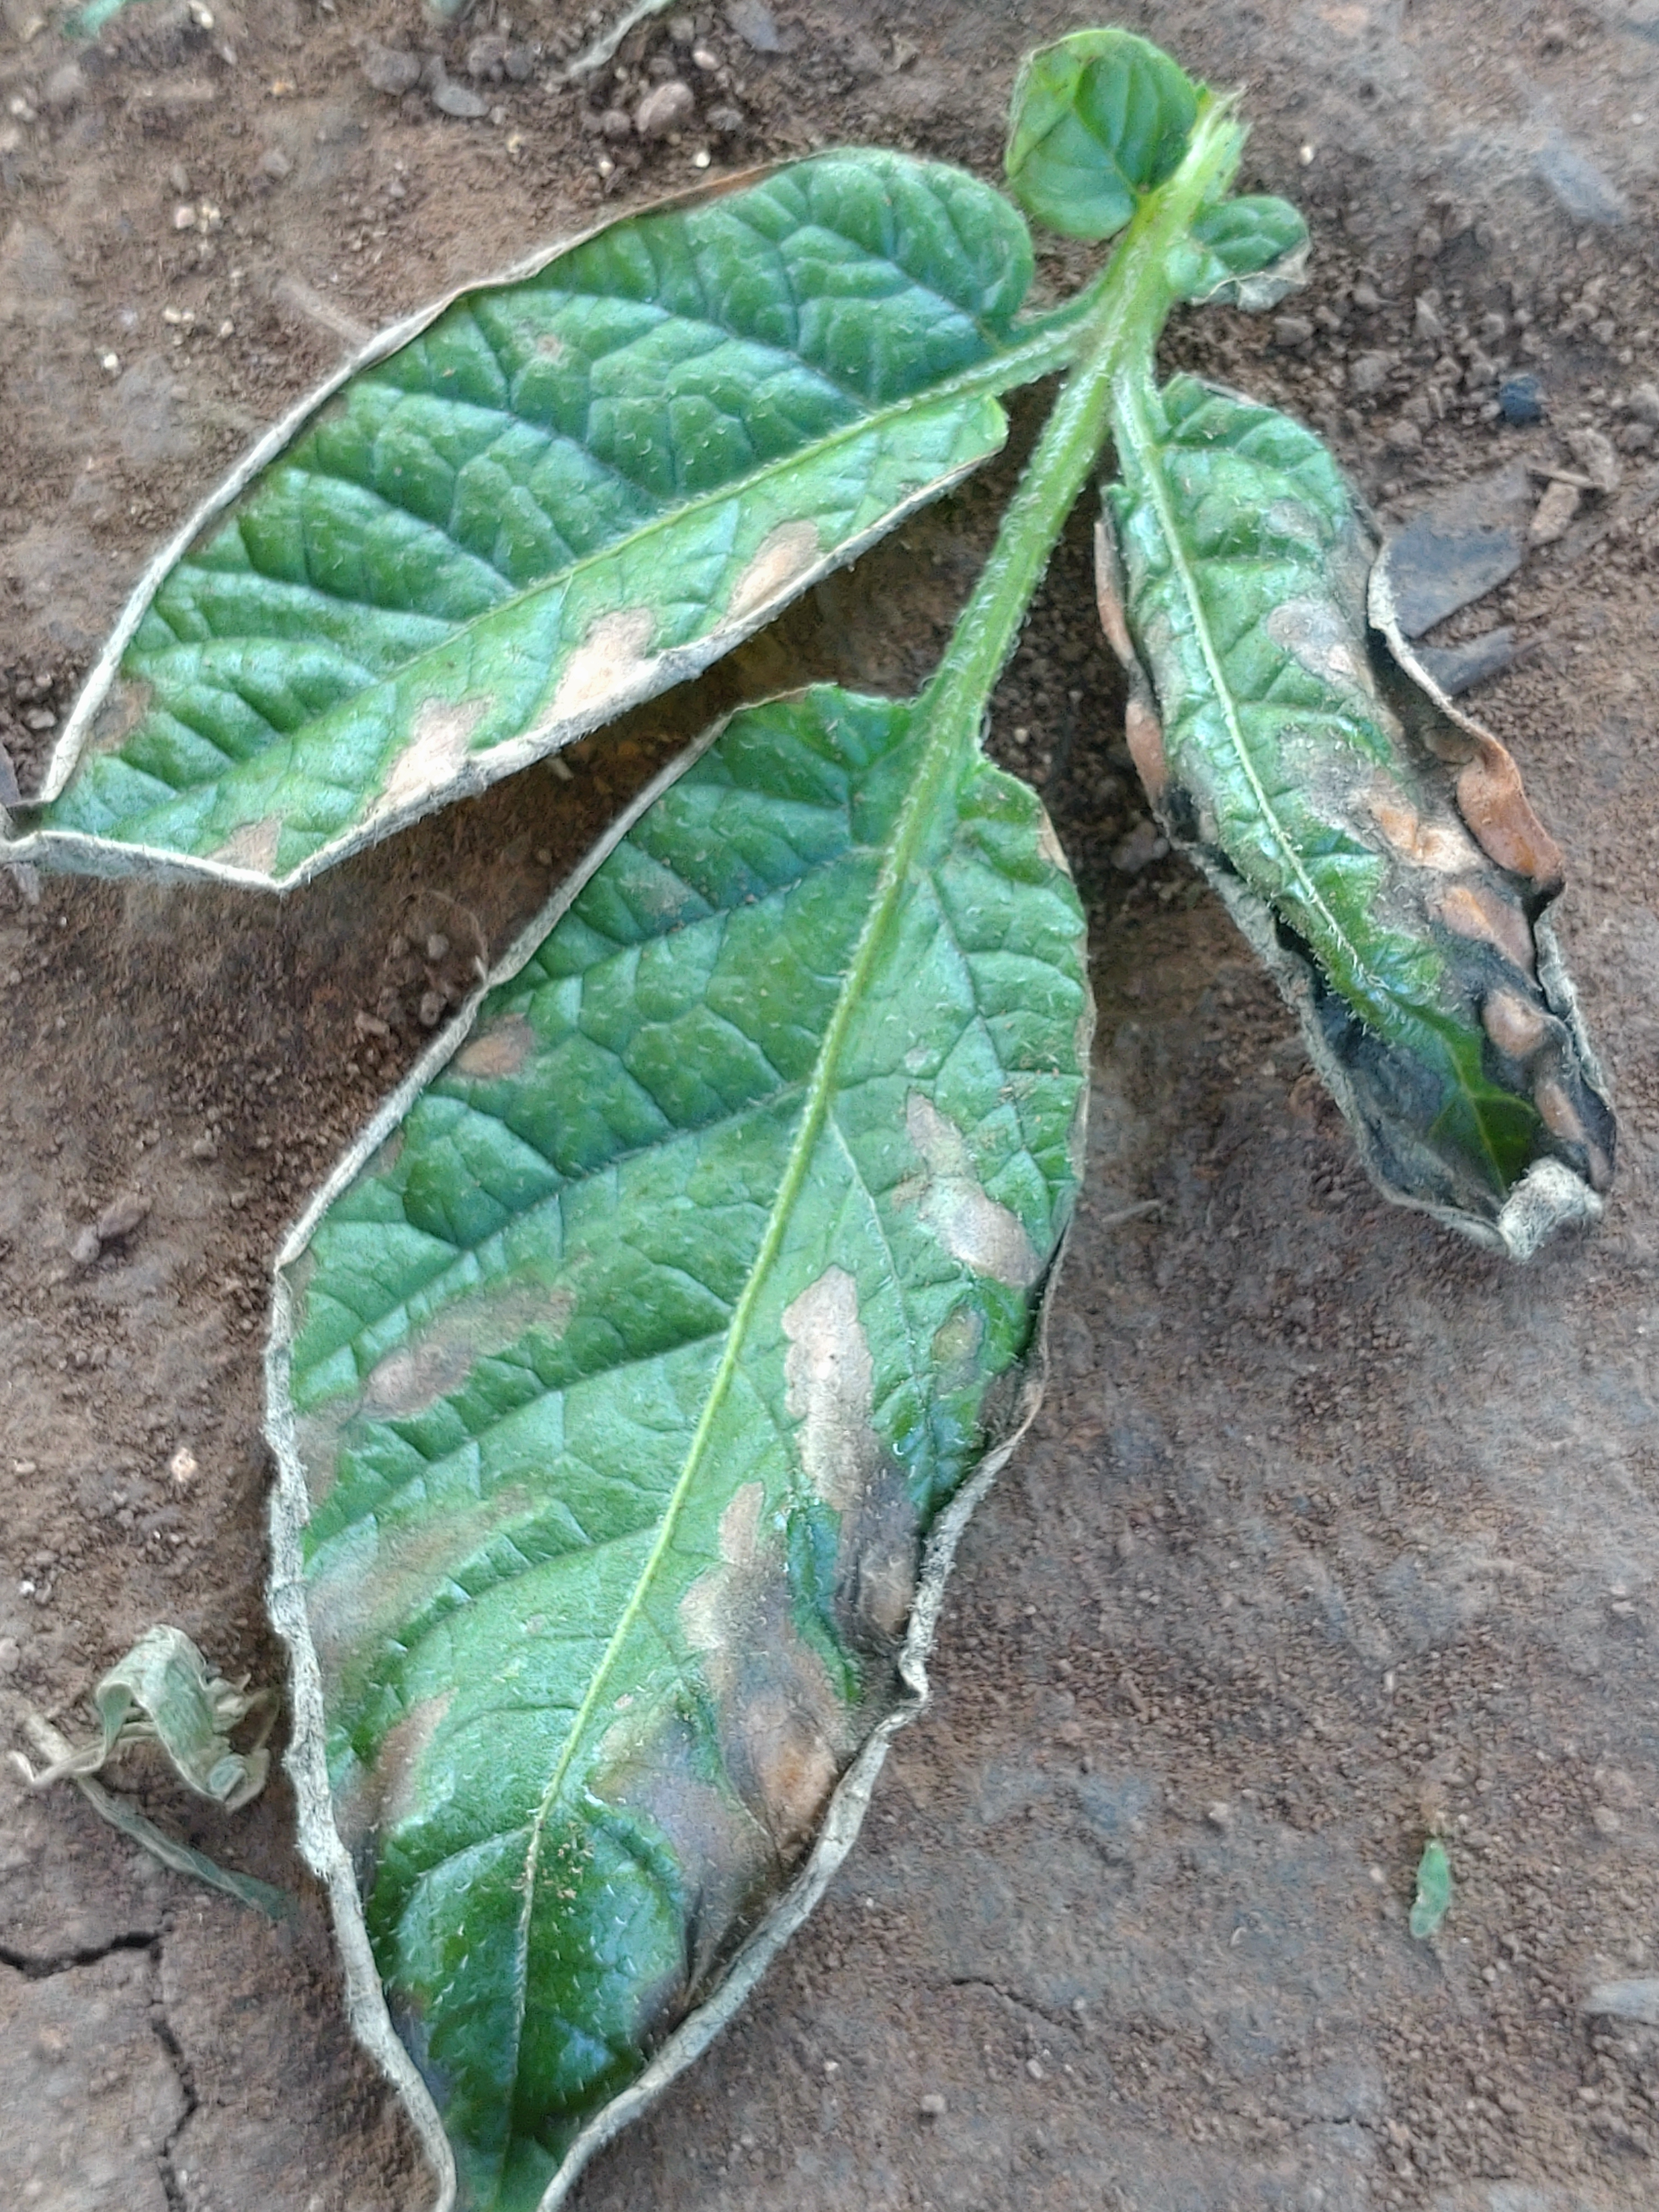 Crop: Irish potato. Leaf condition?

early blight
